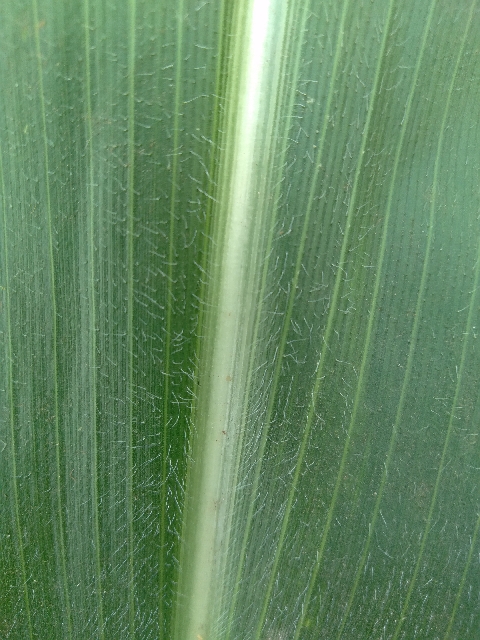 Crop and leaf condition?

maize, healthy
